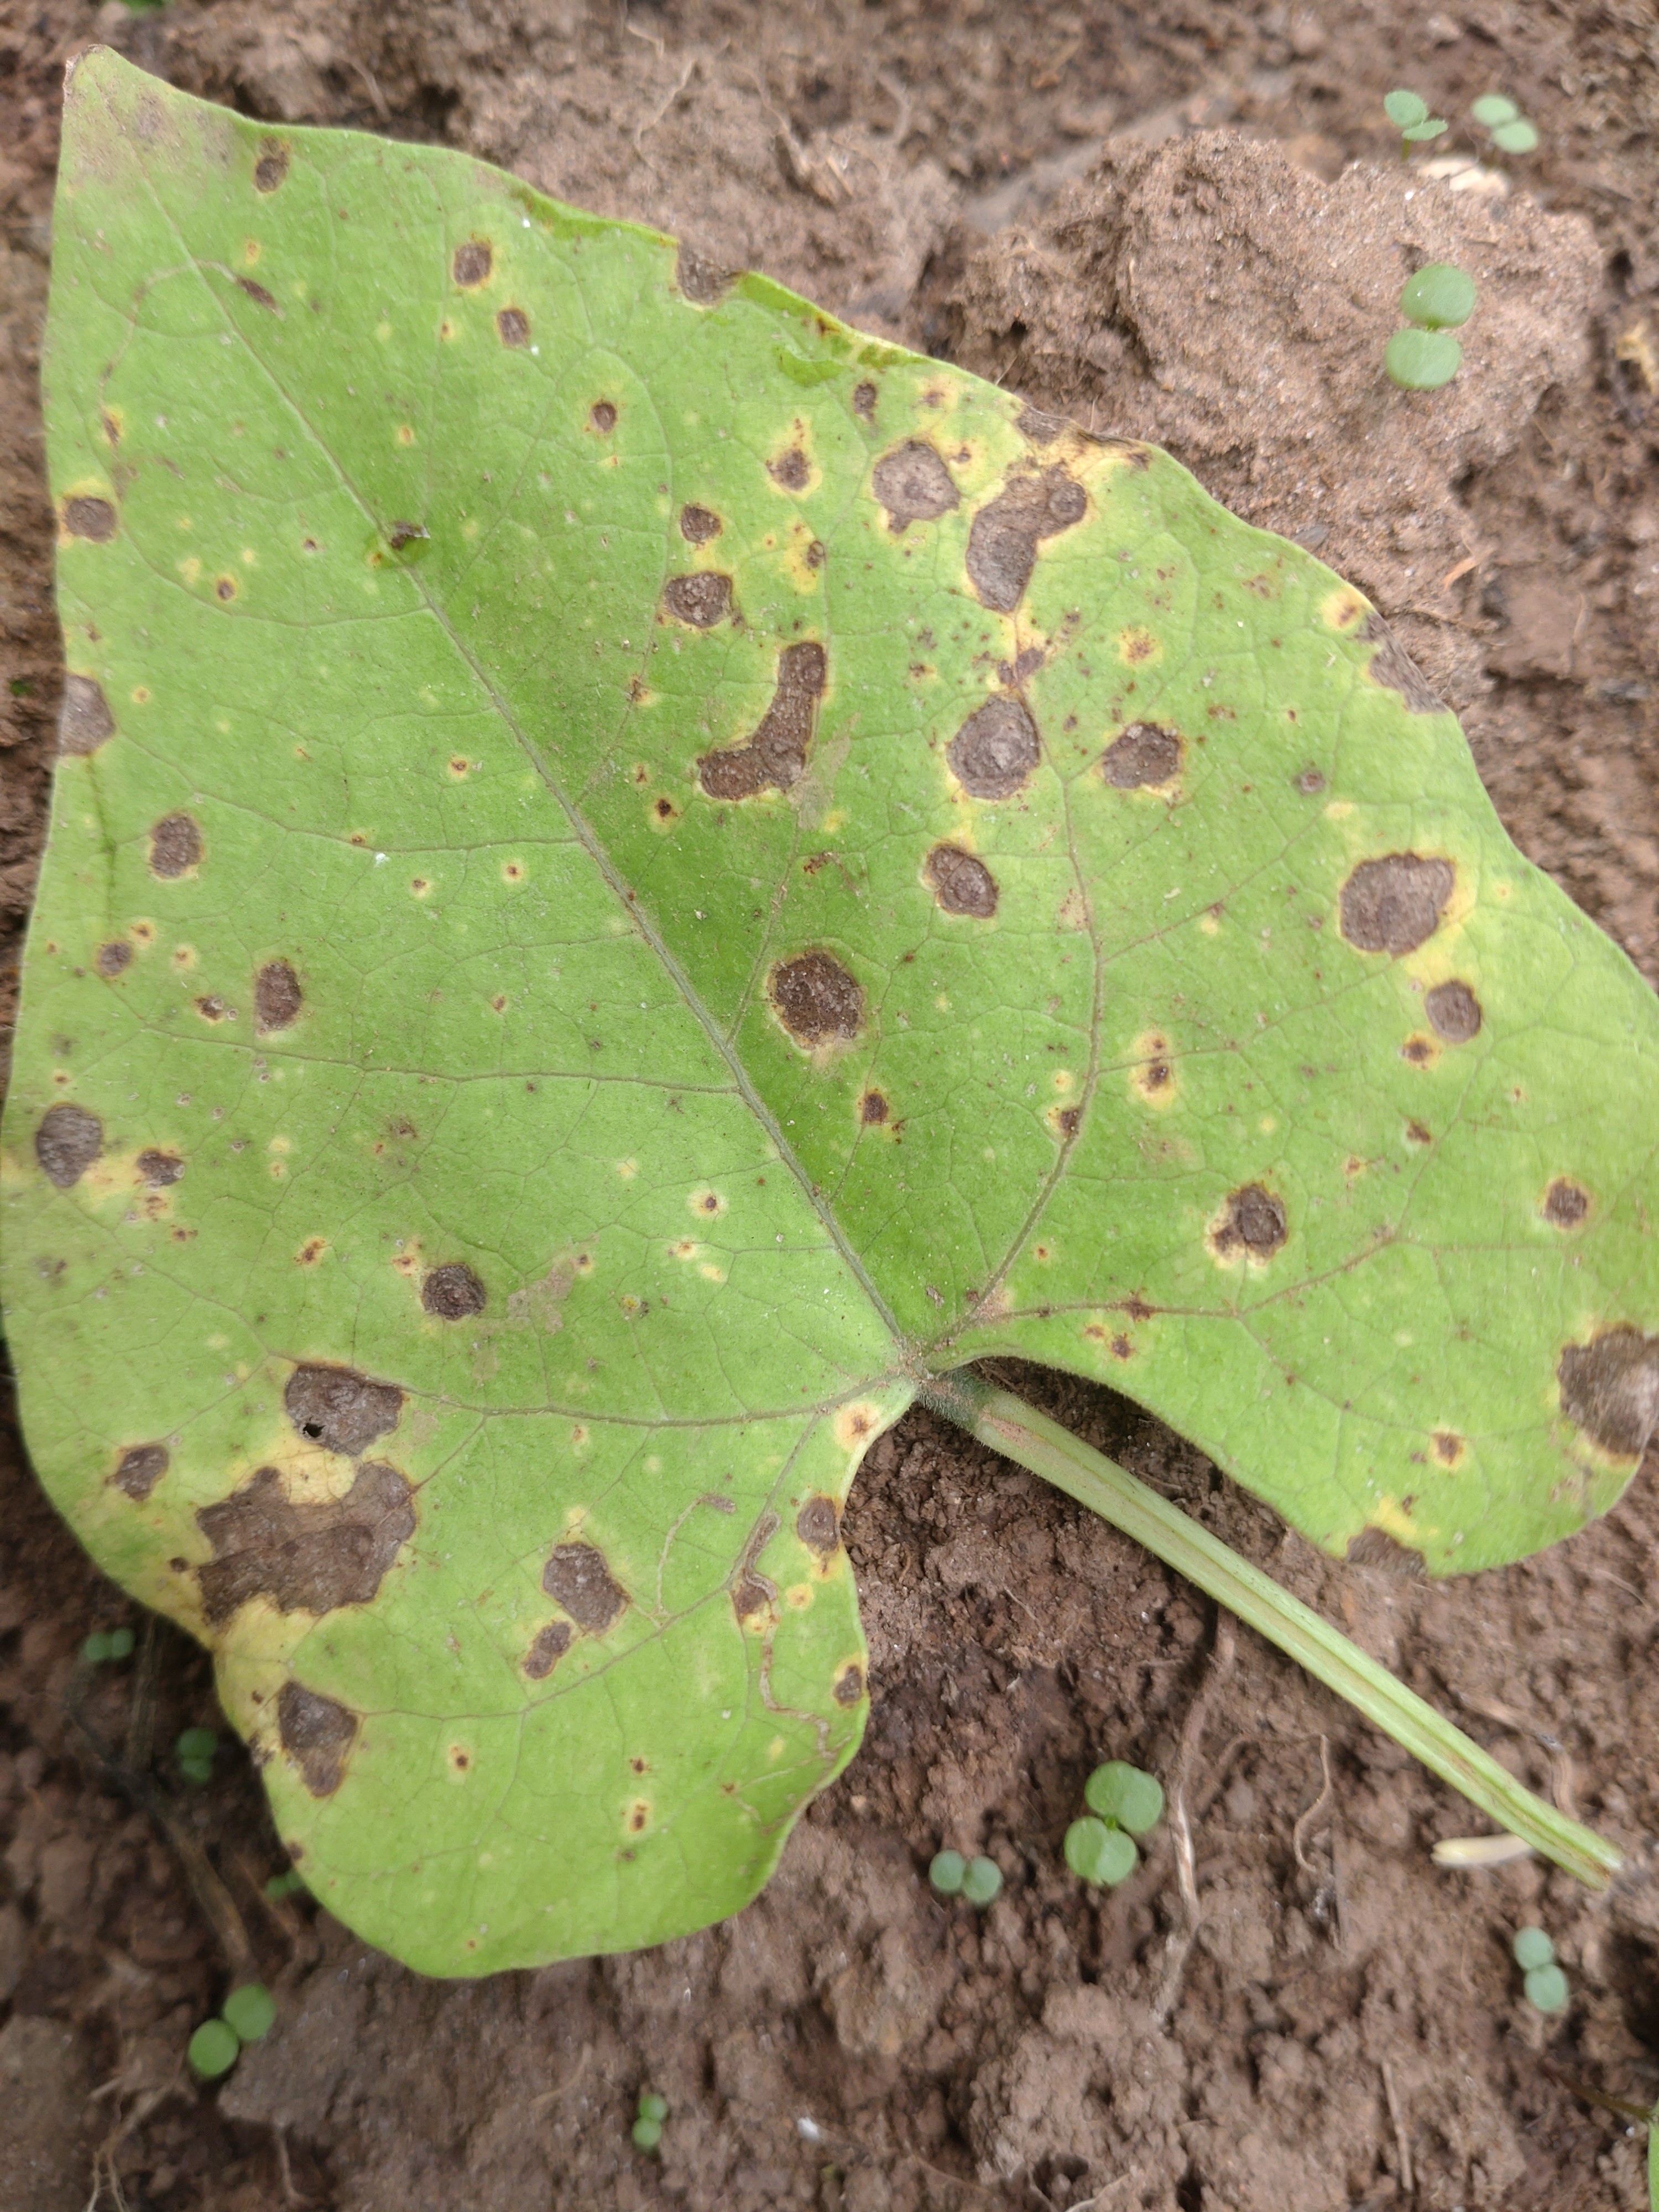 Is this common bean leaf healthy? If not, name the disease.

rust
